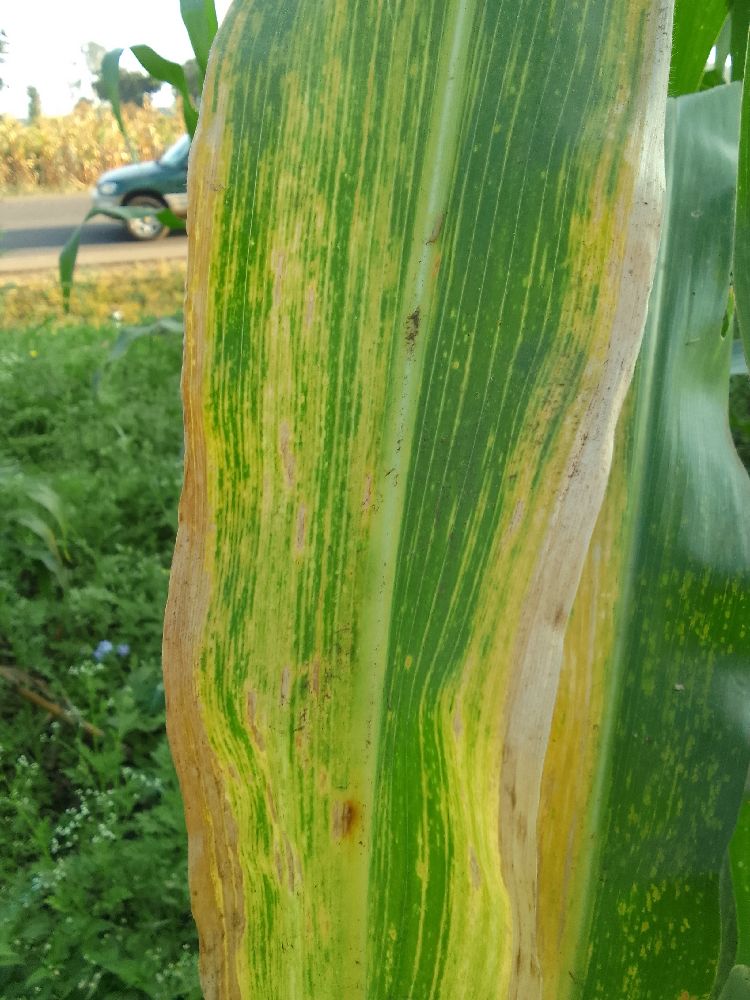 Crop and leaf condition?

maize, maize lethal necrosis
